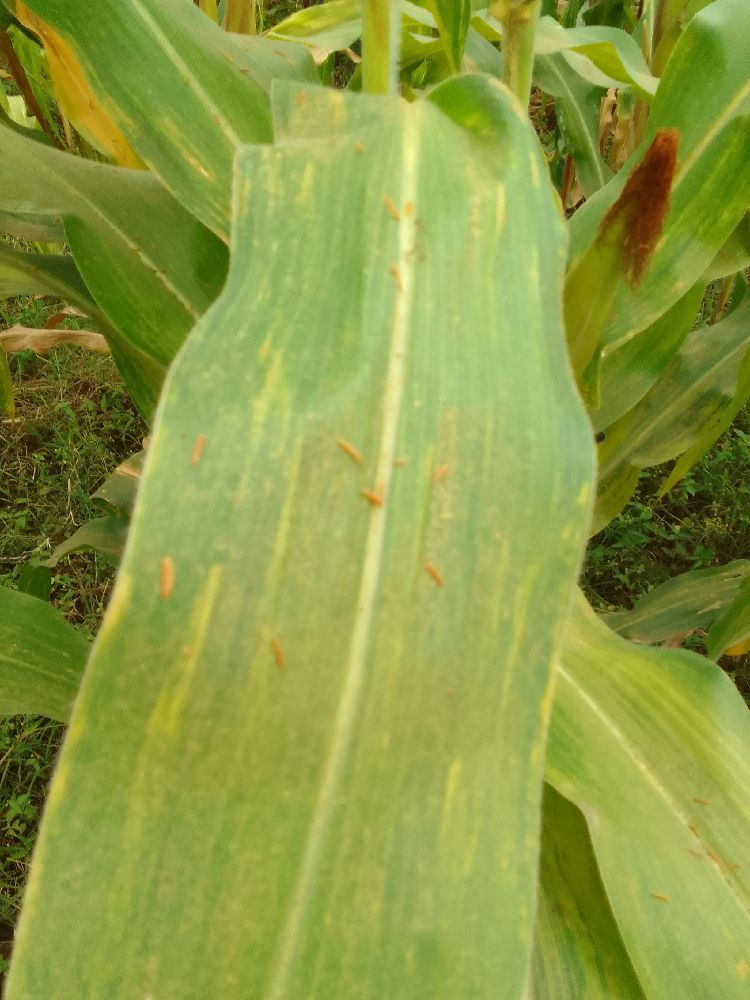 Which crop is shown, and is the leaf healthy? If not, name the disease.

maize, maize lethal necrosis
